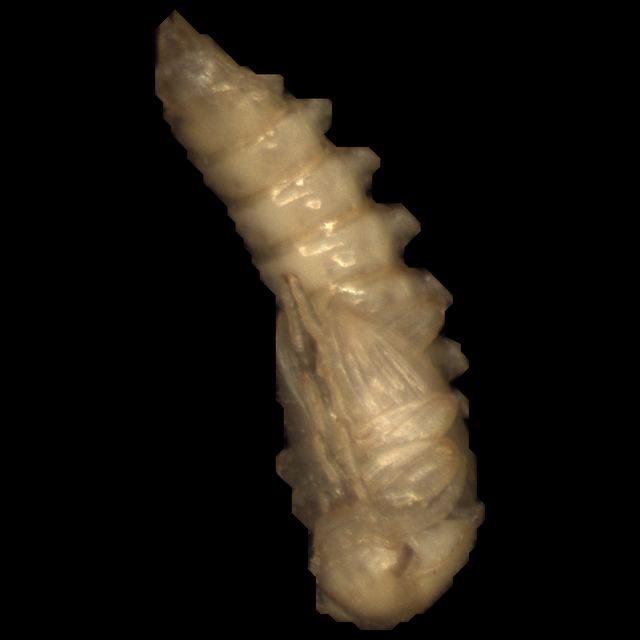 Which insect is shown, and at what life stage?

mealworm pupa
